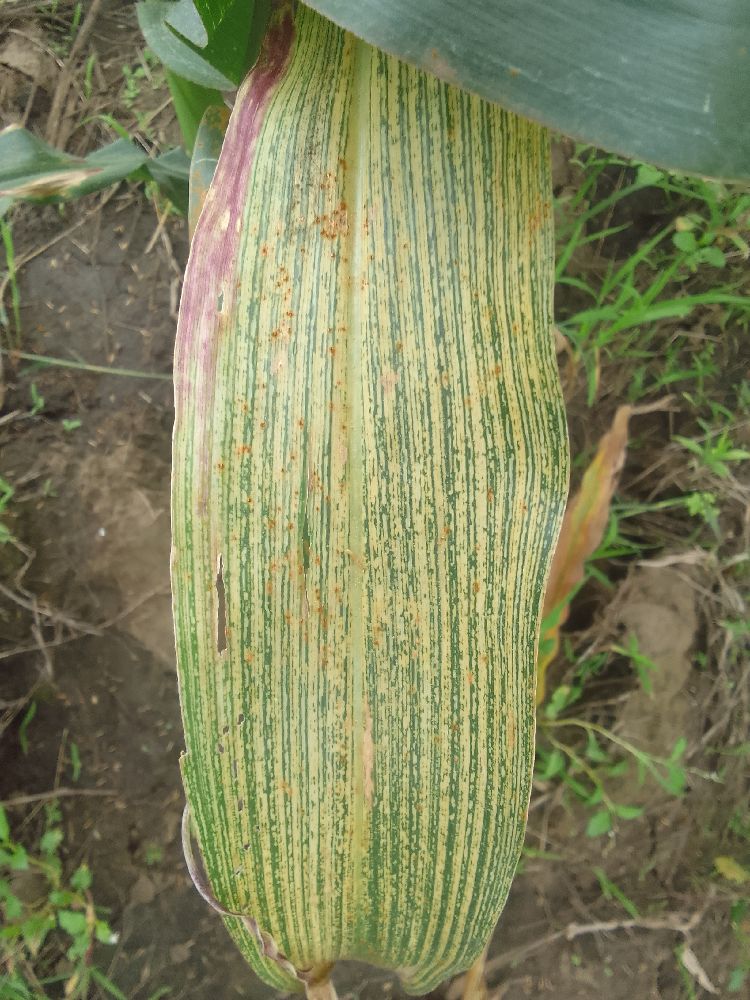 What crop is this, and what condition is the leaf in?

maize, maize streak virus
